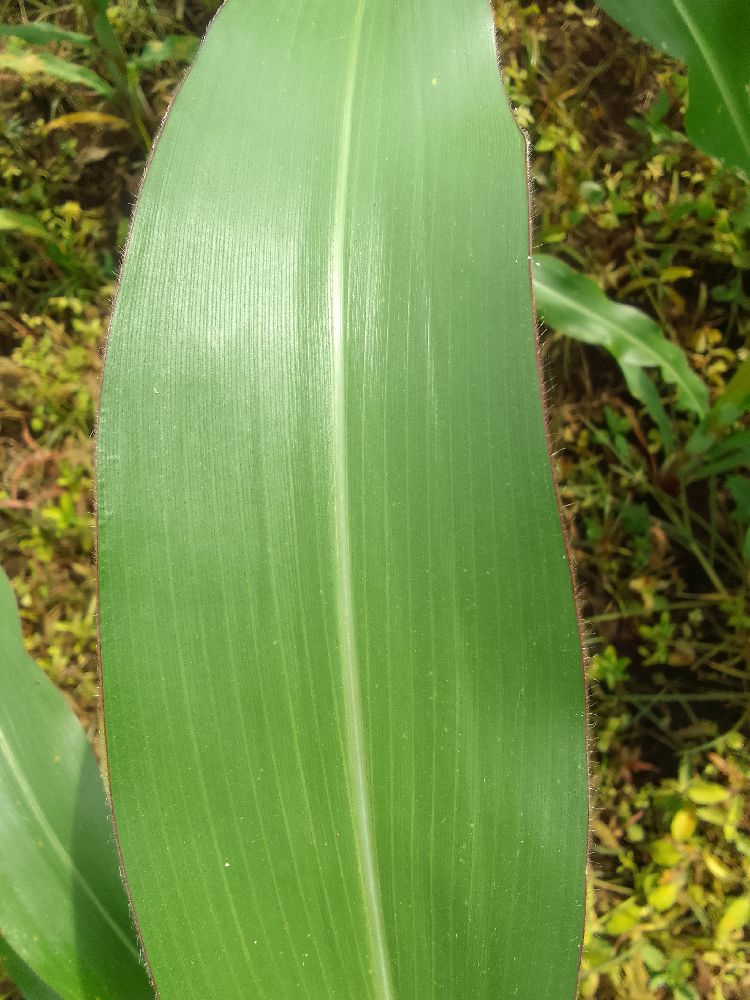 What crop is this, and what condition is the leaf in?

maize, healthy
